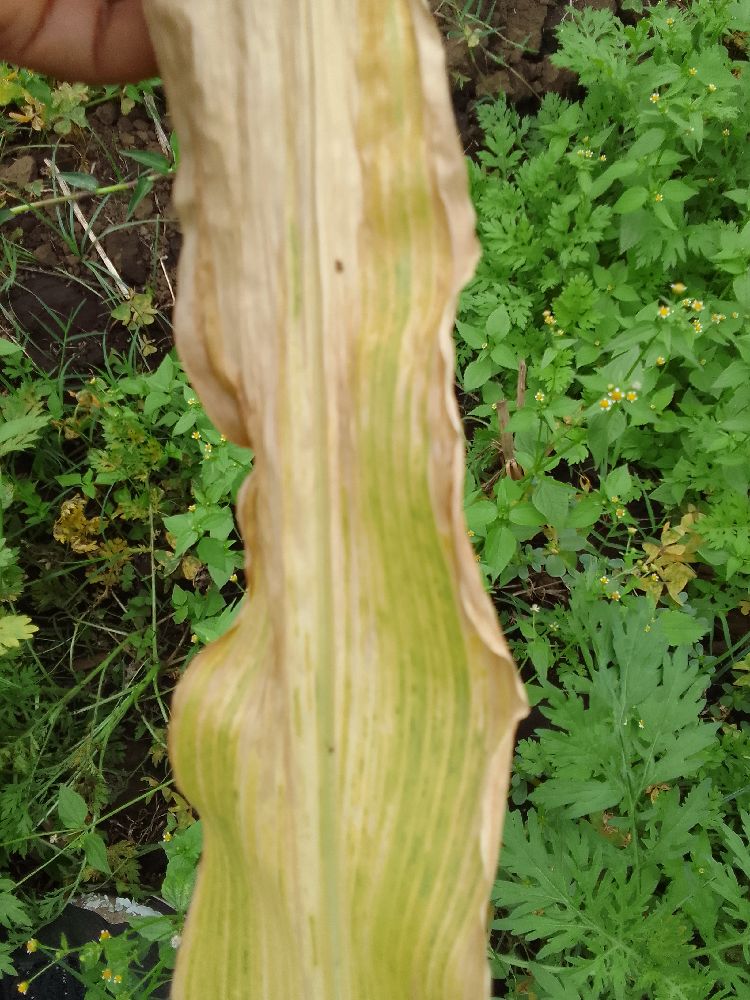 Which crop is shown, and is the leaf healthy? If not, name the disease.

maize, maize lethal necrosis
